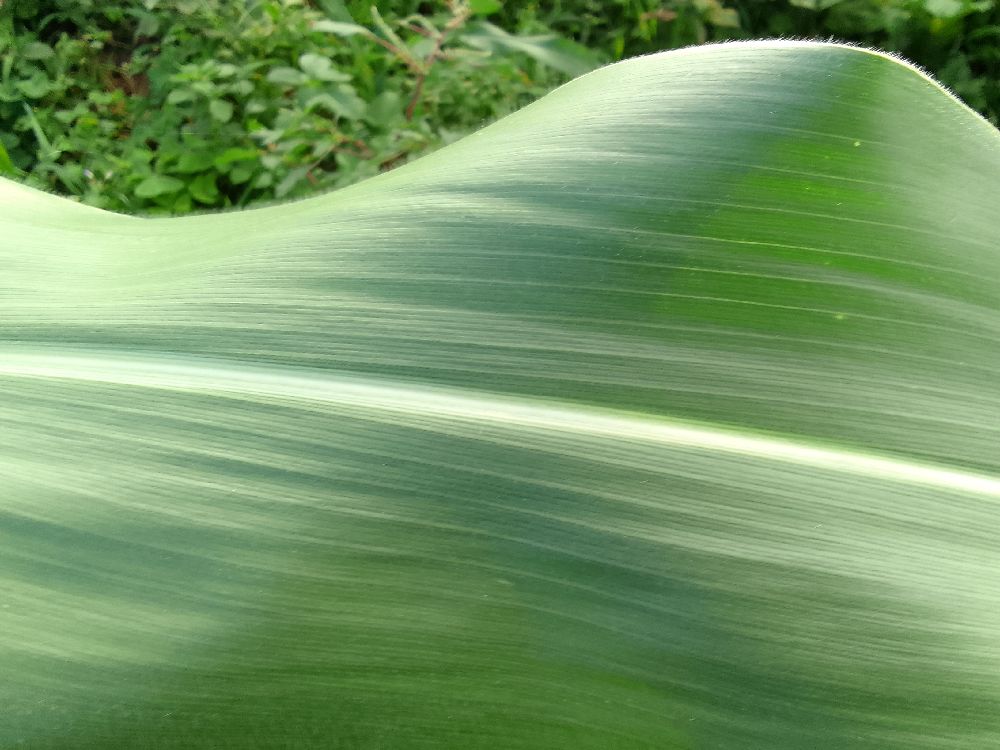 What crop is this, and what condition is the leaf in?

maize, healthy
